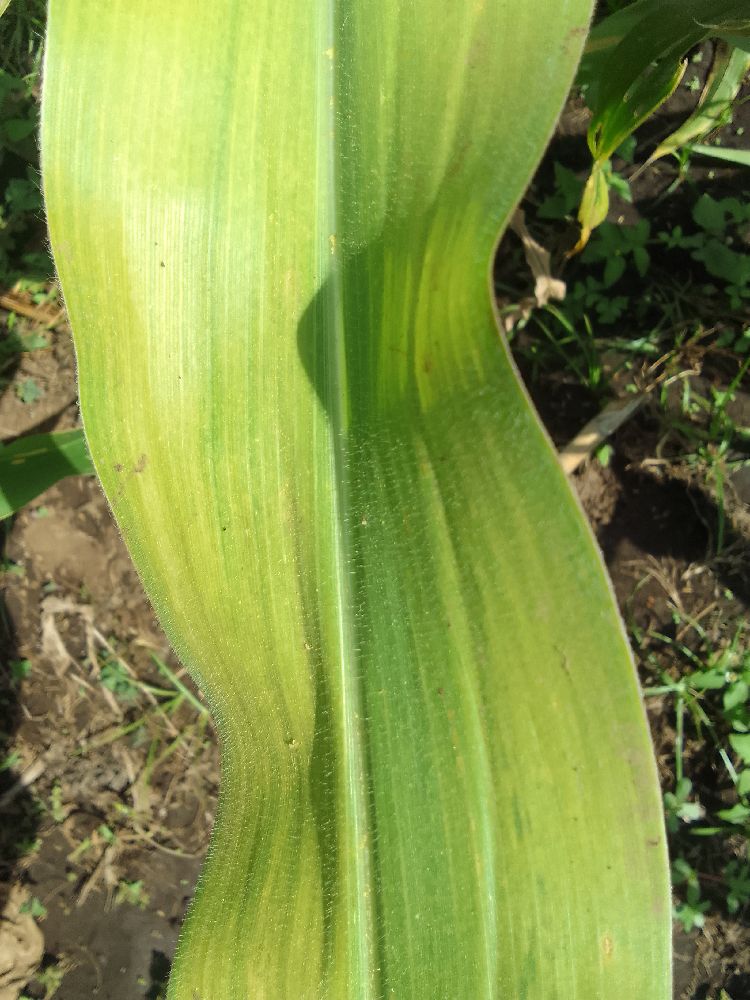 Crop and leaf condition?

maize, maize lethal necrosis
